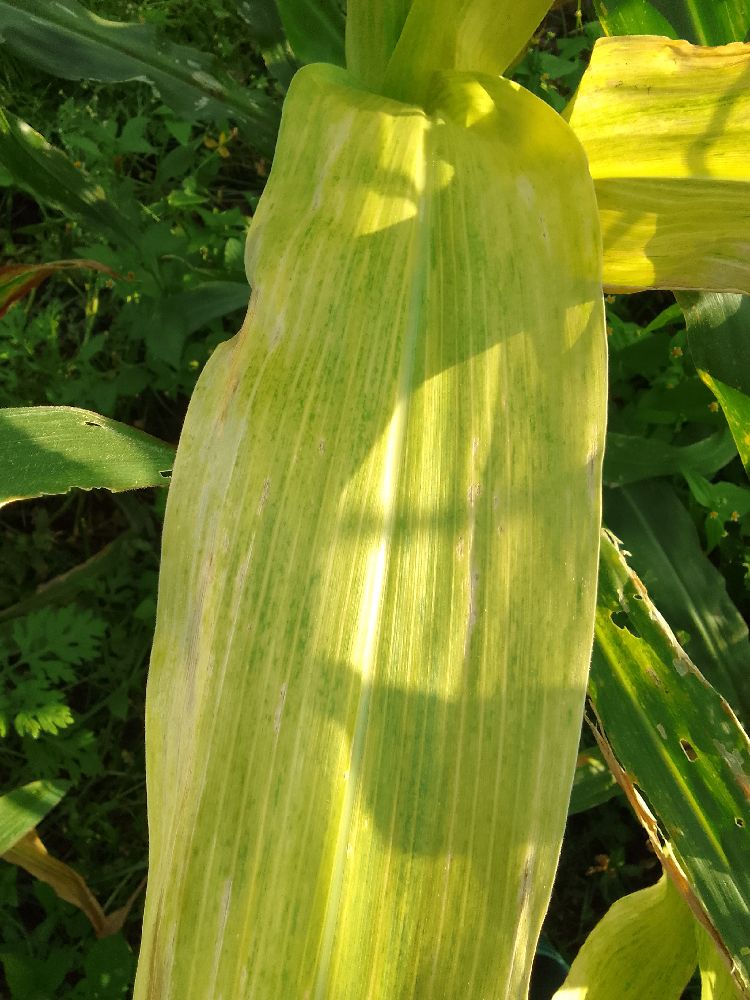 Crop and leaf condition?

maize, maize lethal necrosis
